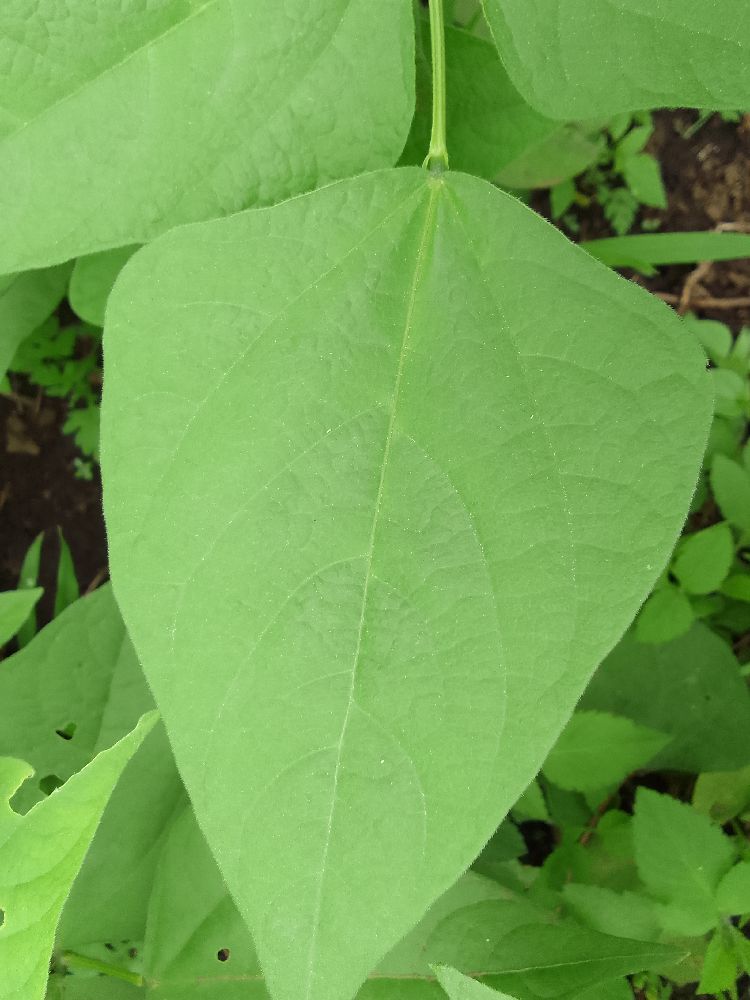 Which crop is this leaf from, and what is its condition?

common bean, healthy
